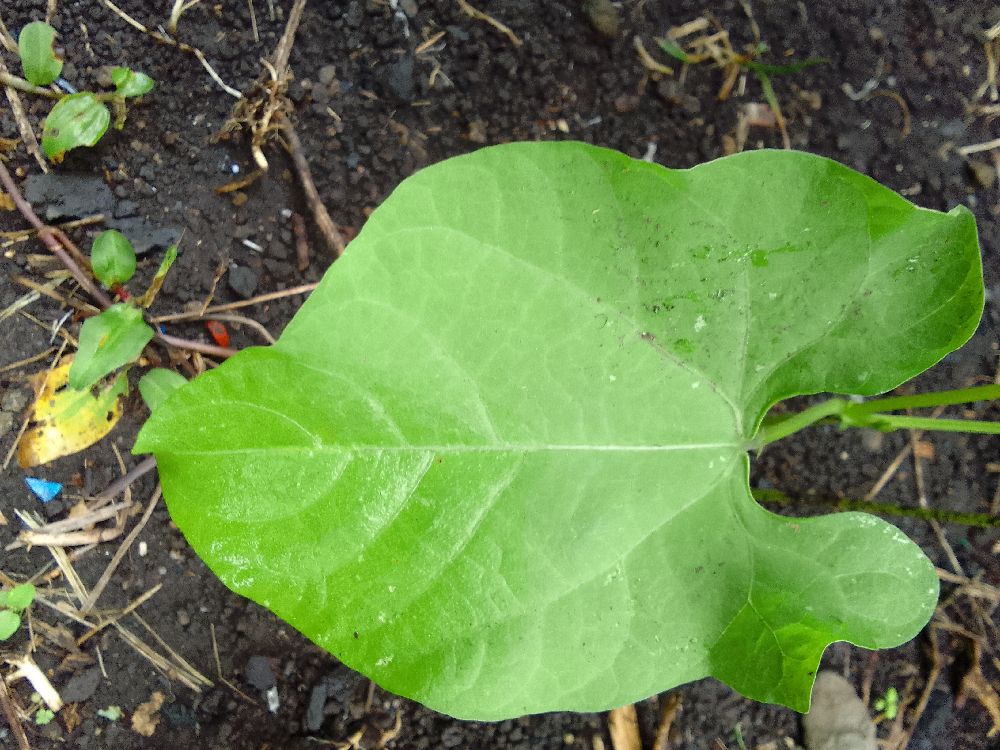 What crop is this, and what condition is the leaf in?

common bean, healthy
